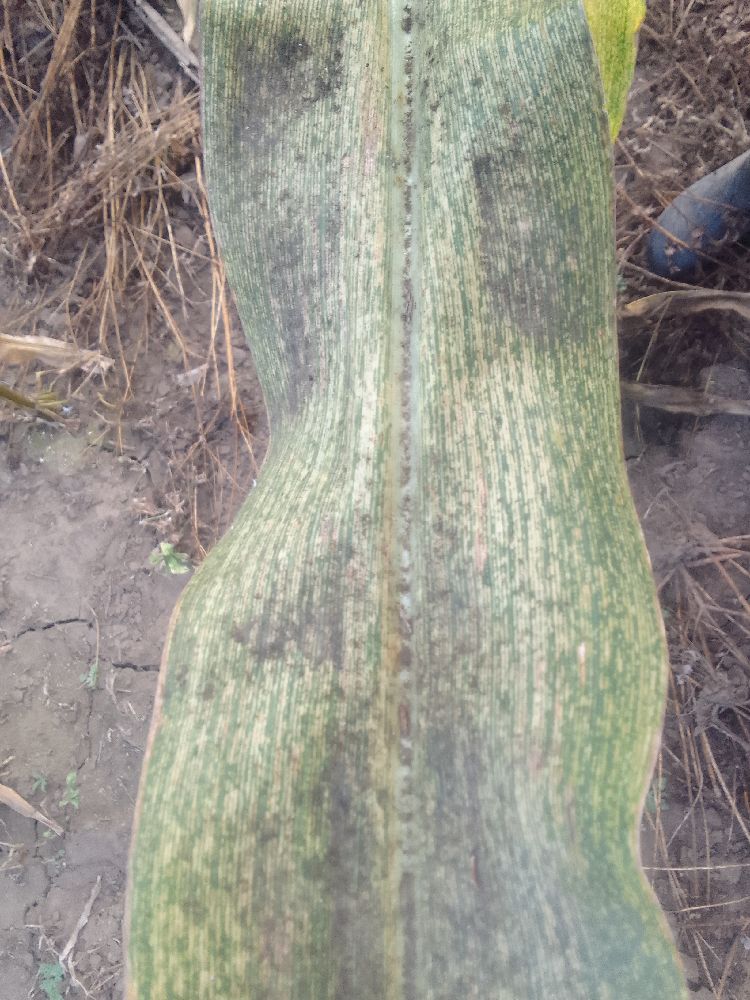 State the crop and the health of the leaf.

maize, maize streak virus
